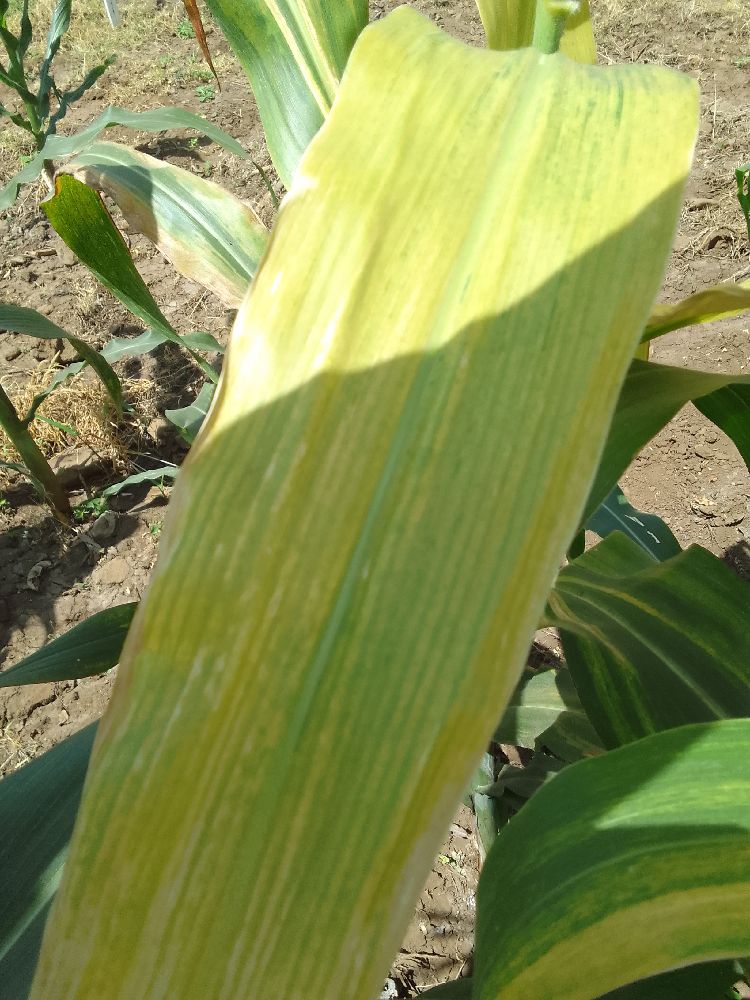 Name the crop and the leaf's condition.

maize, maize lethal necrosis
